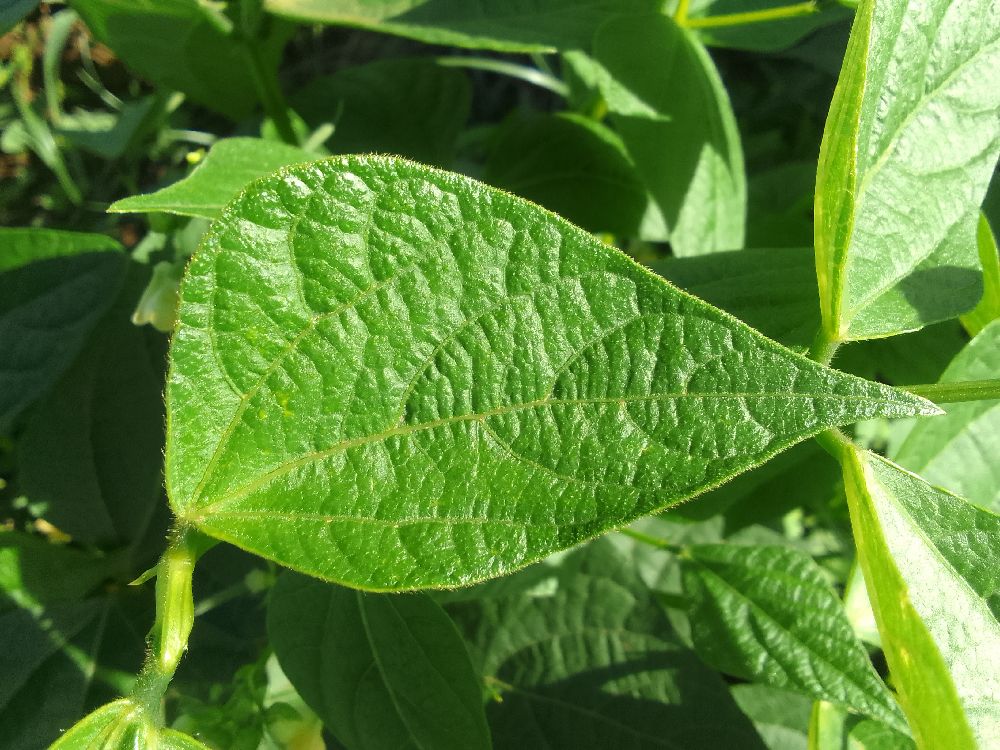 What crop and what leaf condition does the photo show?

common bean, healthy
